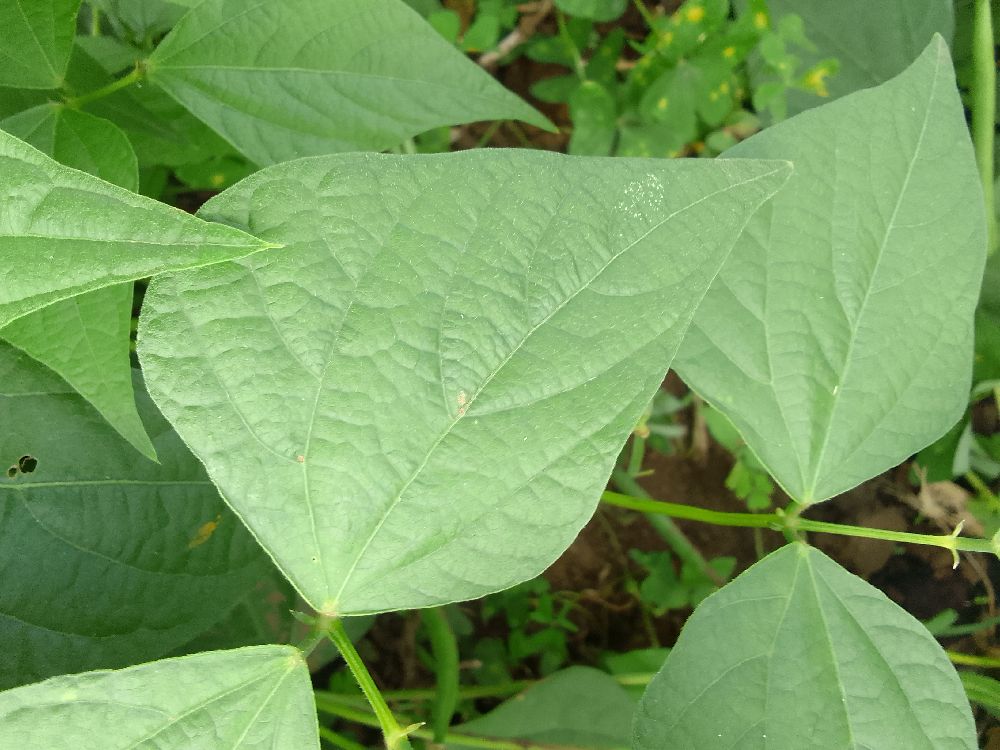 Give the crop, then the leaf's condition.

common bean, healthy
